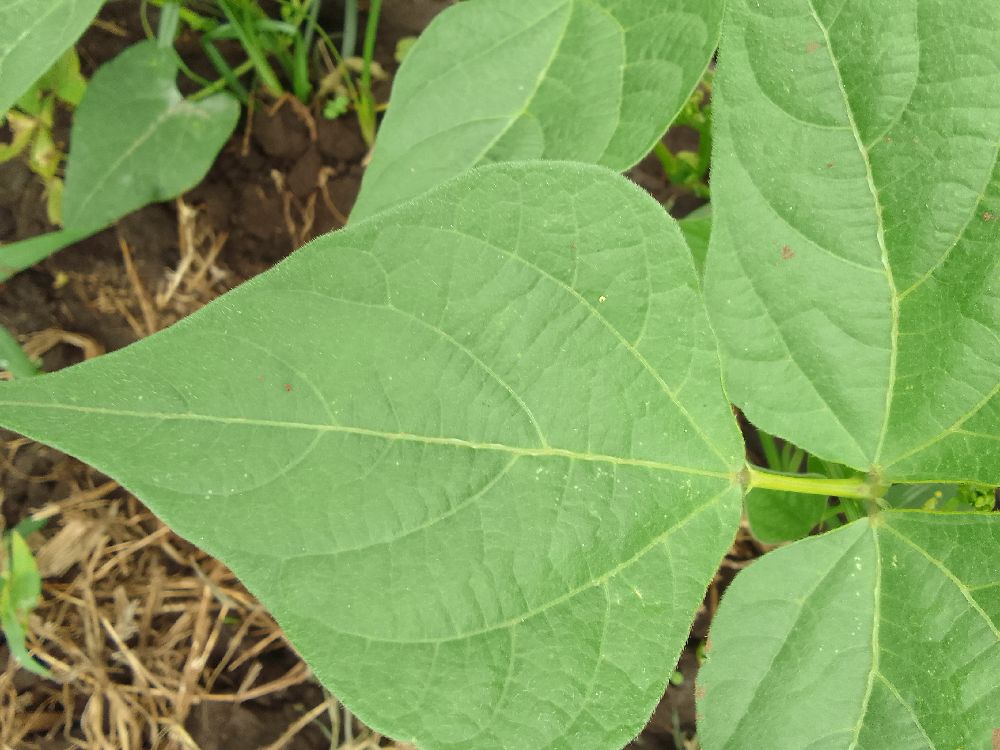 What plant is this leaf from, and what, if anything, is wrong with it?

common bean, healthy
